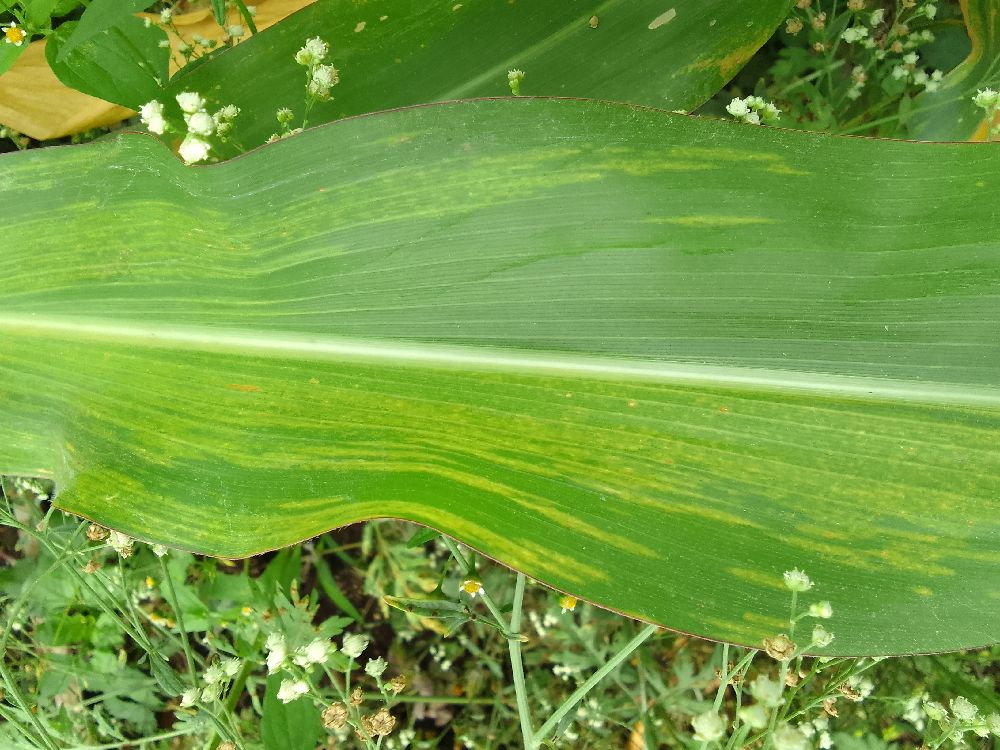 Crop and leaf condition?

maize, maize lethal necrosis
